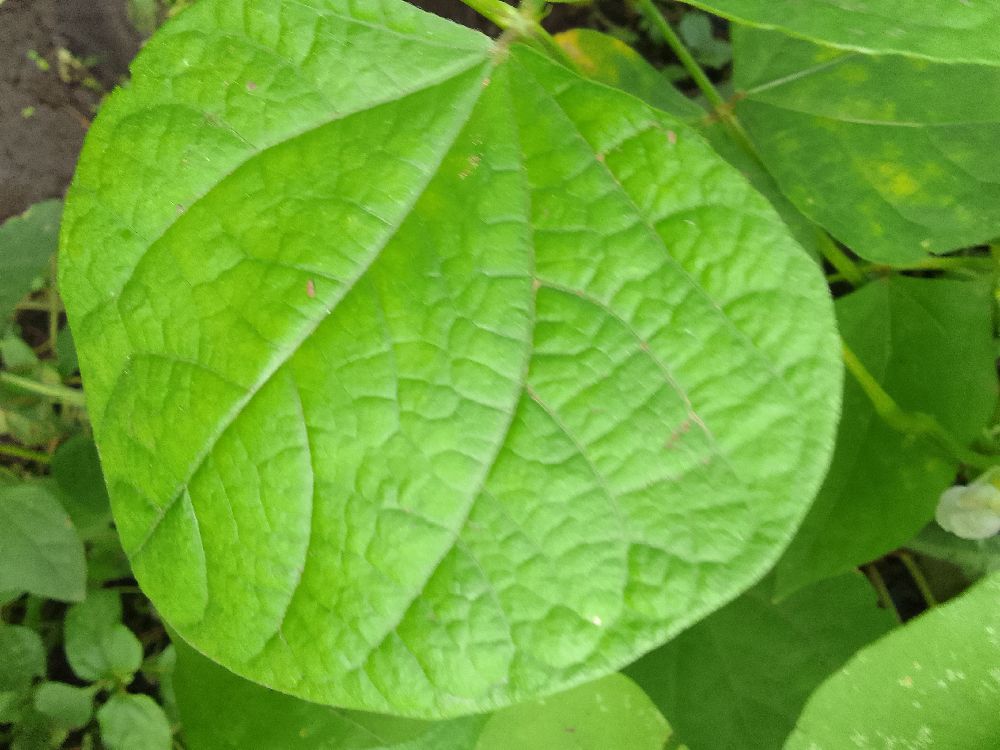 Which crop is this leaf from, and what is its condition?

common bean, healthy
